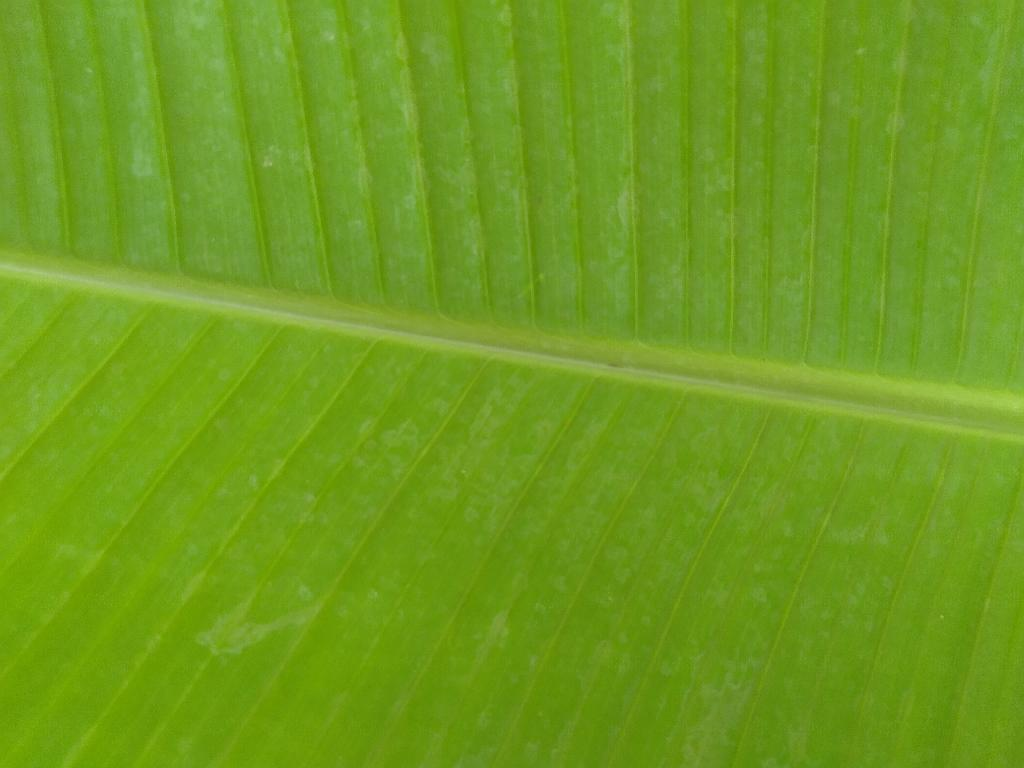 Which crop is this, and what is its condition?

banana, healthy
